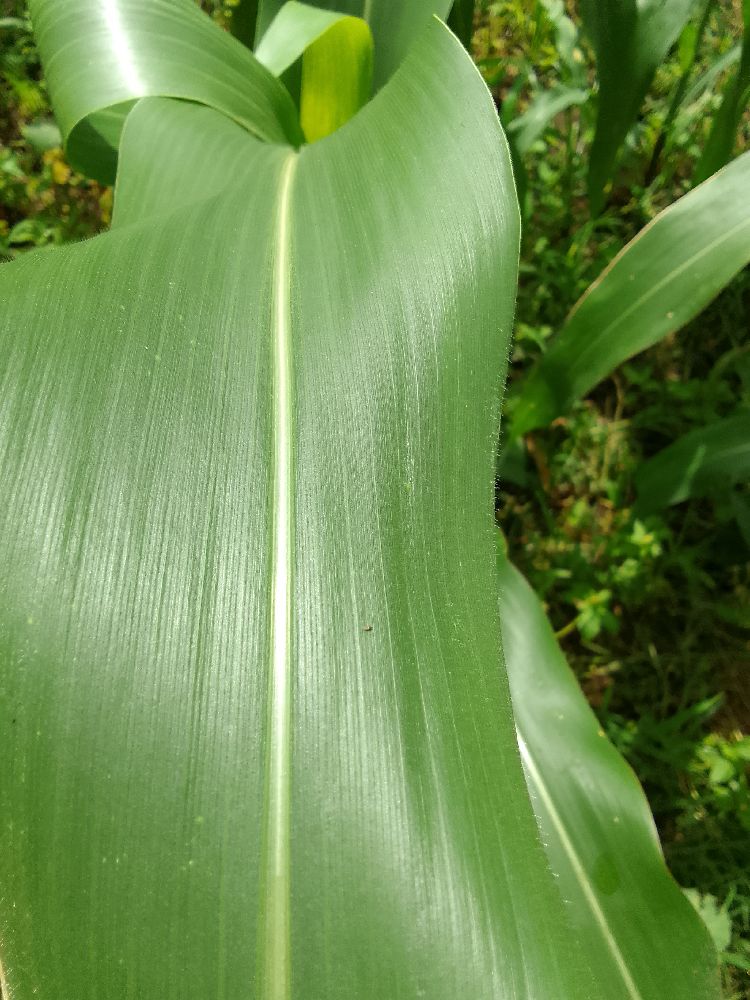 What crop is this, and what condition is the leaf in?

maize, healthy
